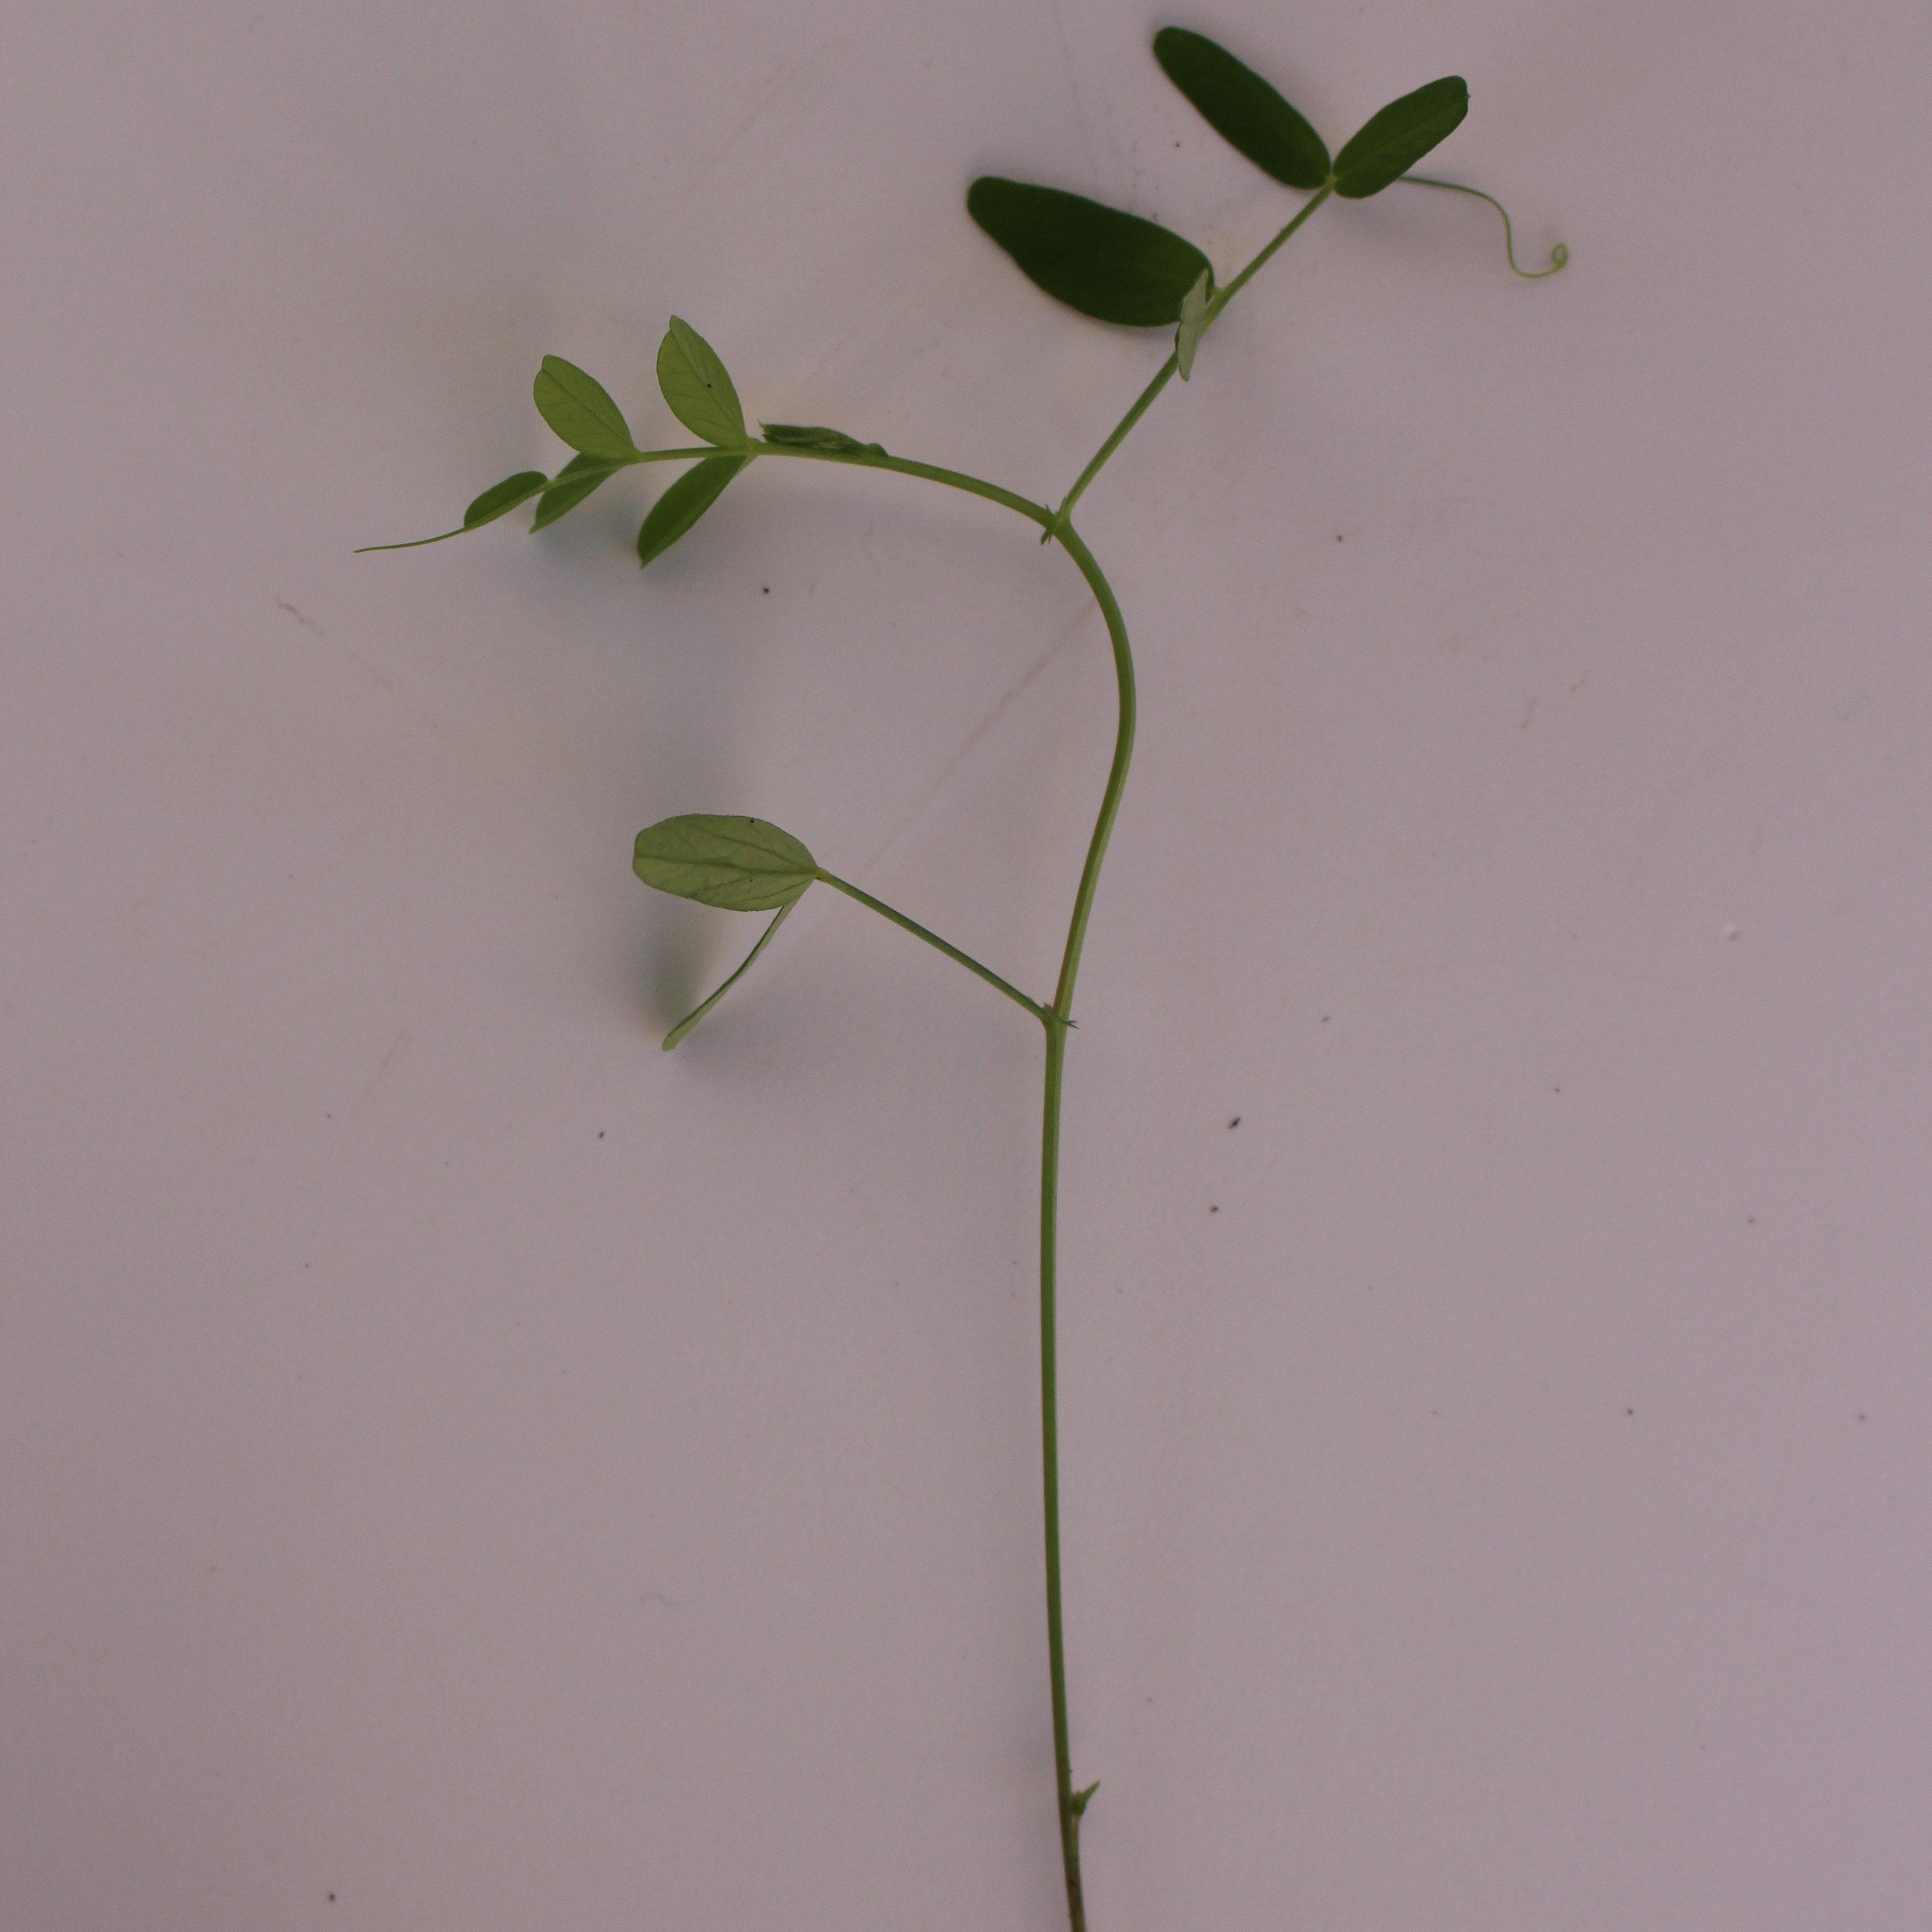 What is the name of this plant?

Vicia sativa
